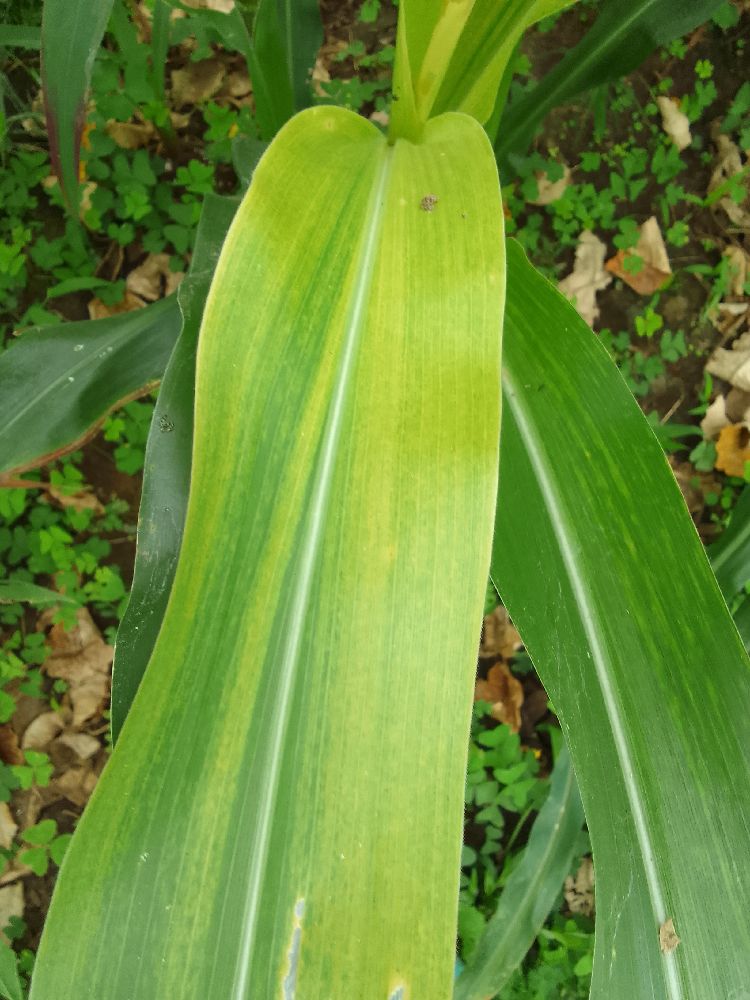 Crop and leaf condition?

maize, maize lethal necrosis
